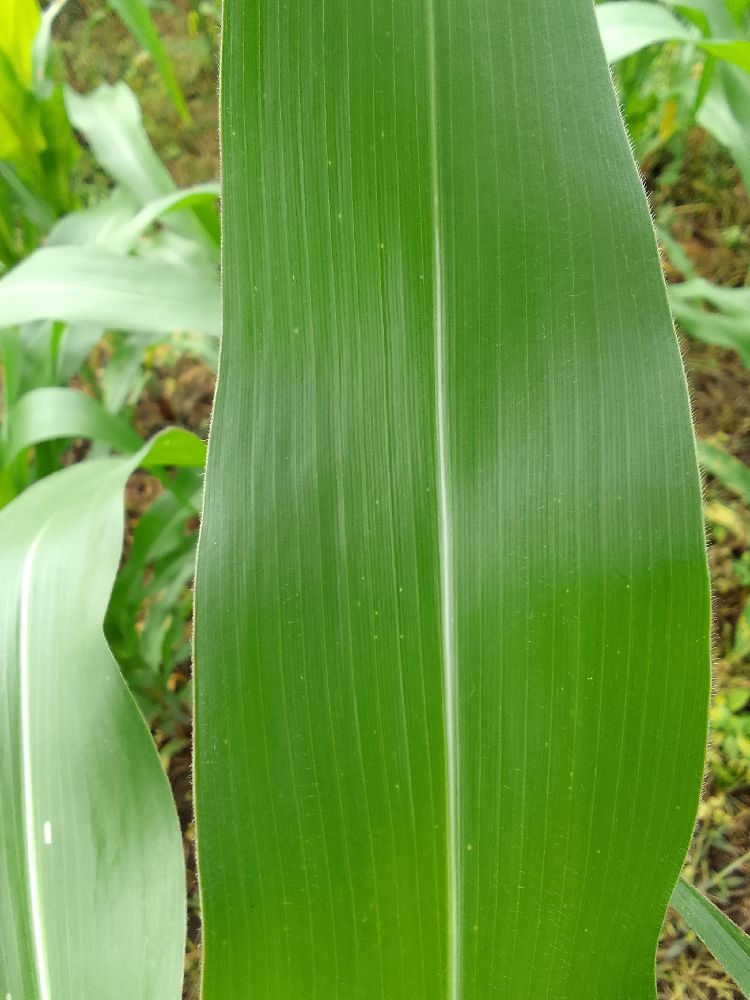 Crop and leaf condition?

maize, healthy
